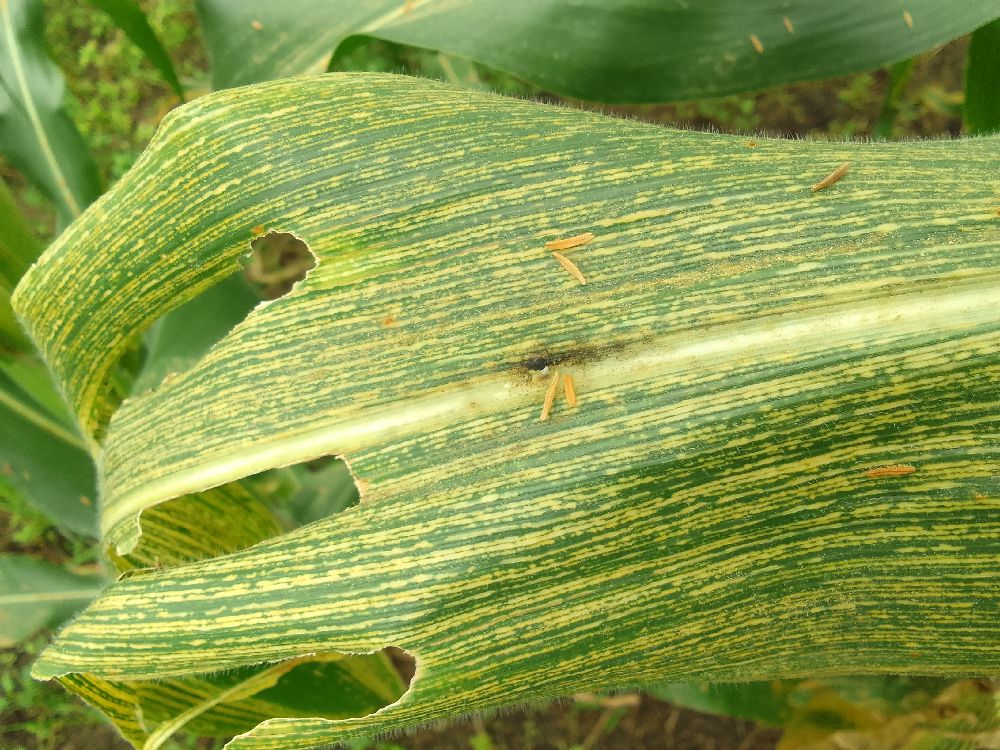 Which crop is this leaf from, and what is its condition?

maize, maize streak virus
